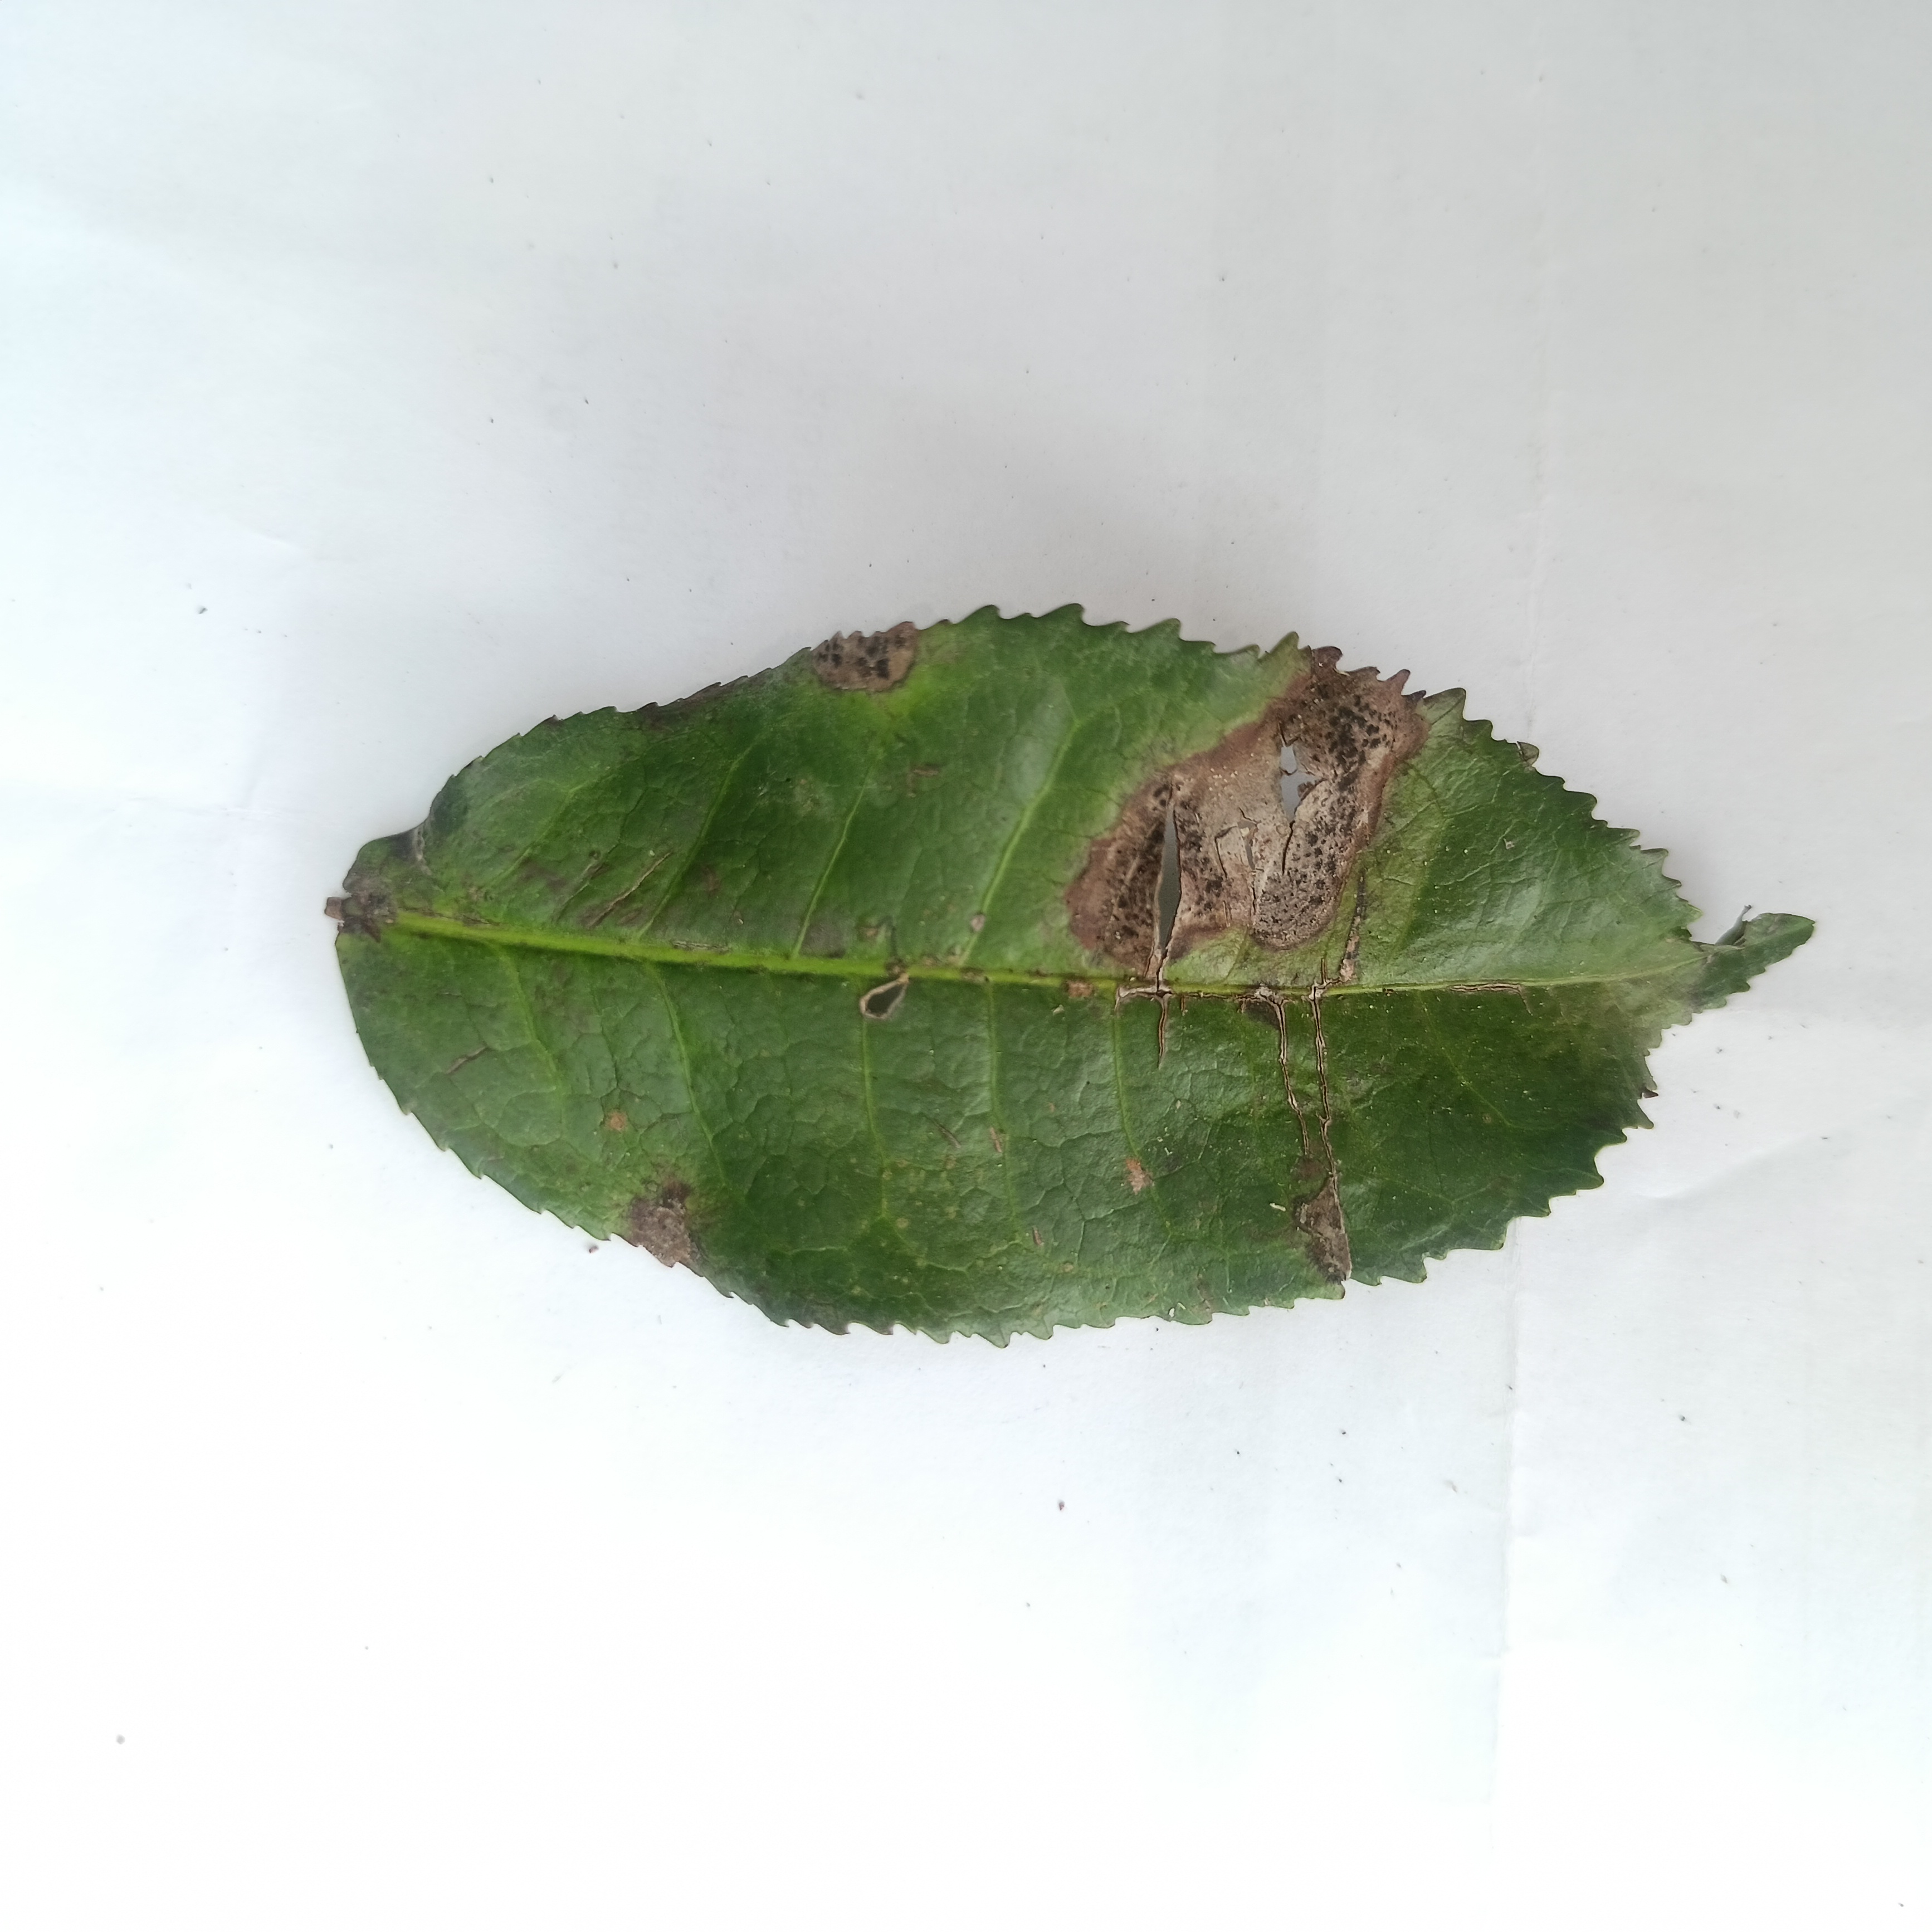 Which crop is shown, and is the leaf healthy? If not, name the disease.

tea, brown blight
